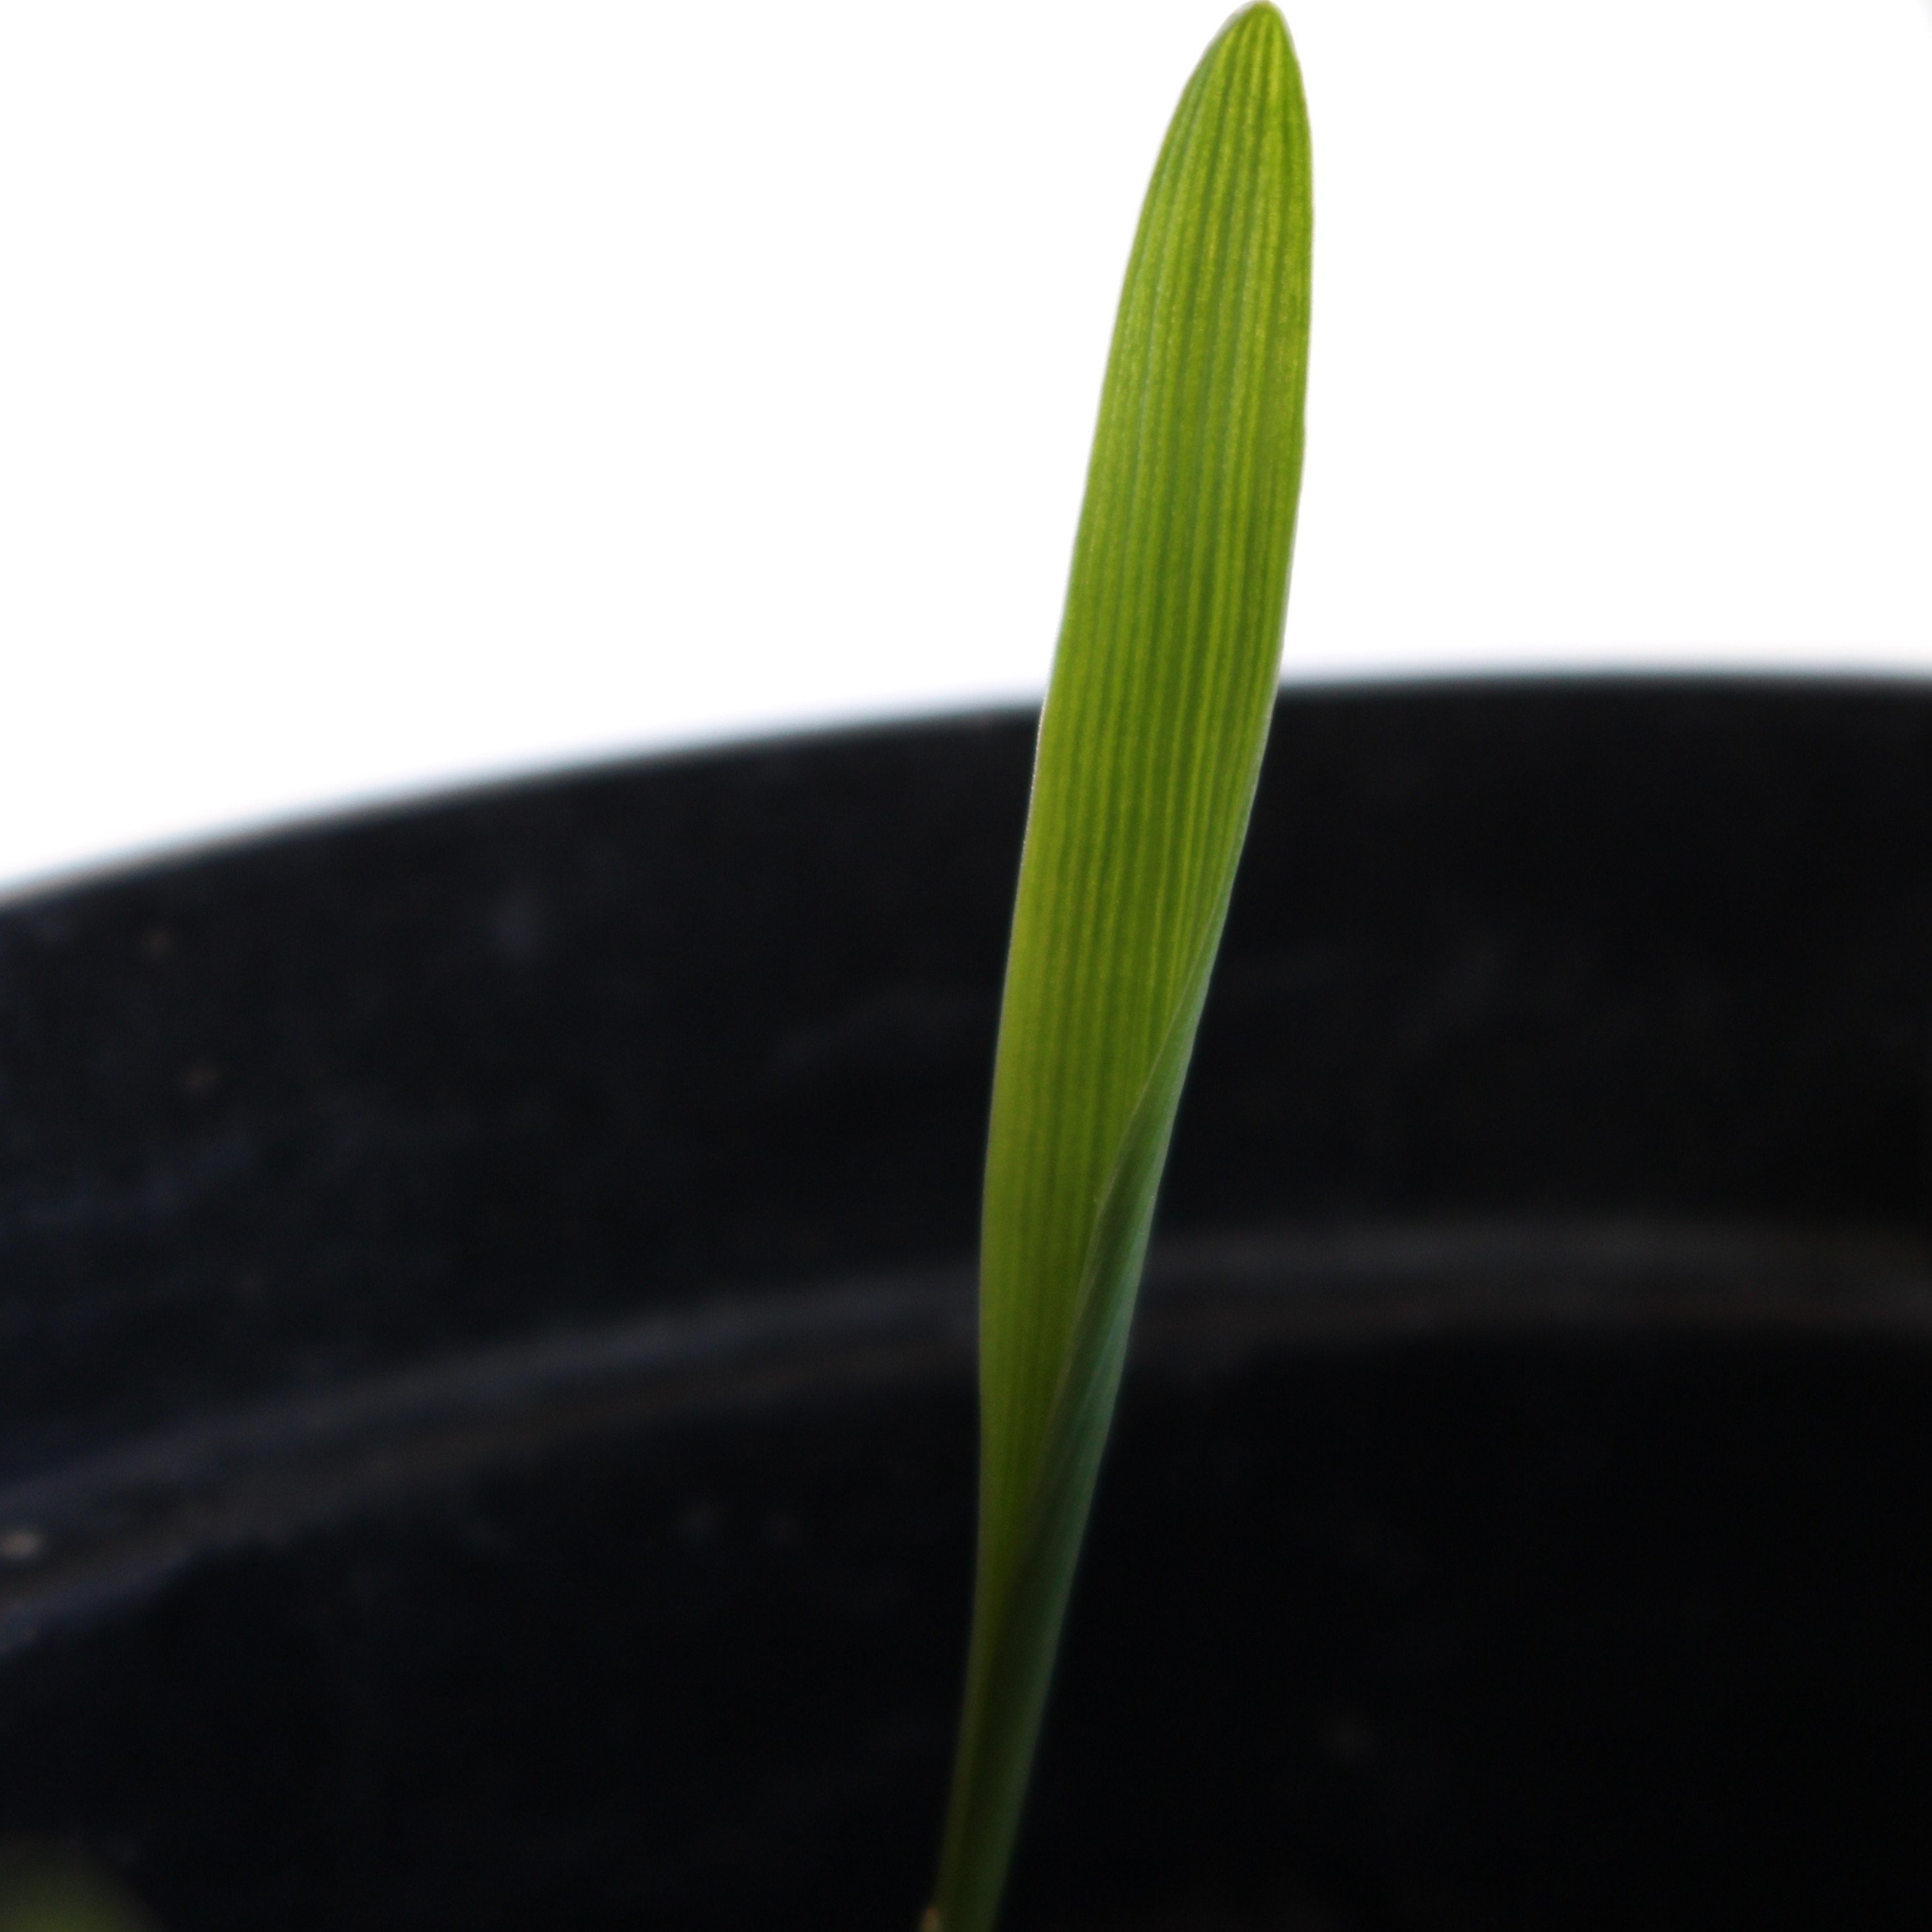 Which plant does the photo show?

Avena sterilis
